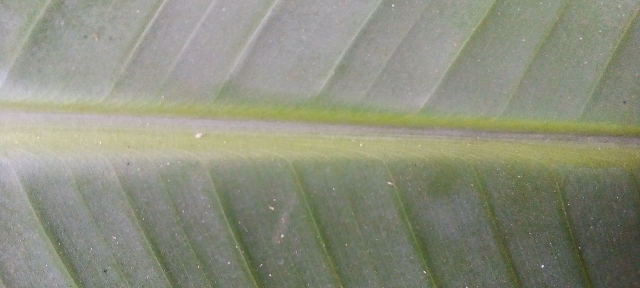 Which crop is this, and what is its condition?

banana, healthy
